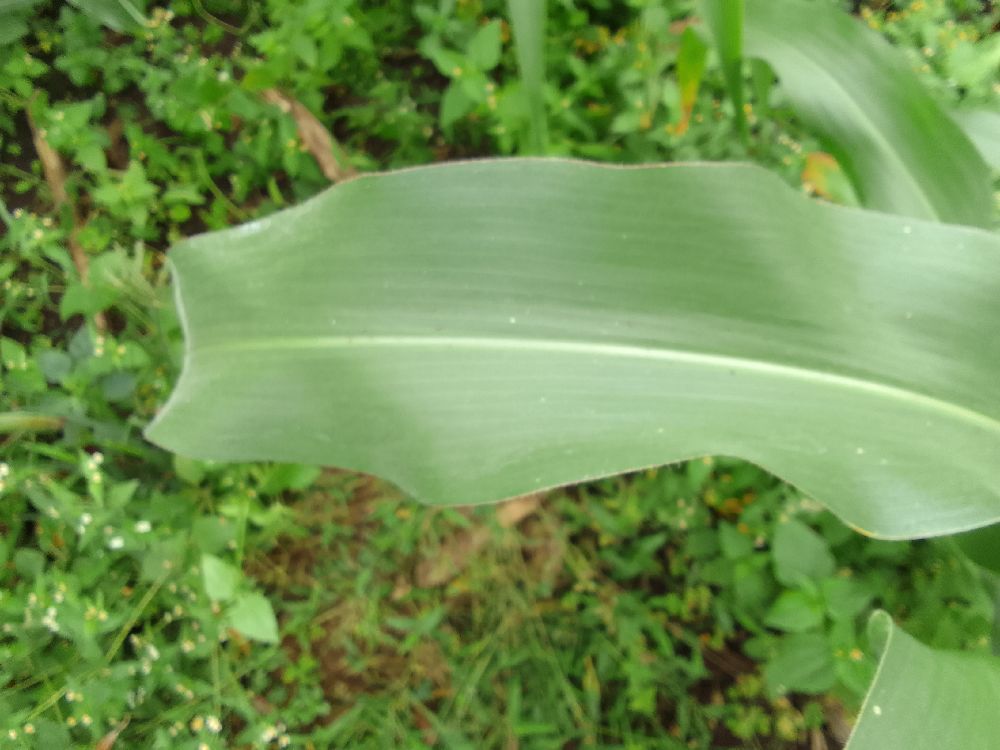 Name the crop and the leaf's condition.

maize, healthy
